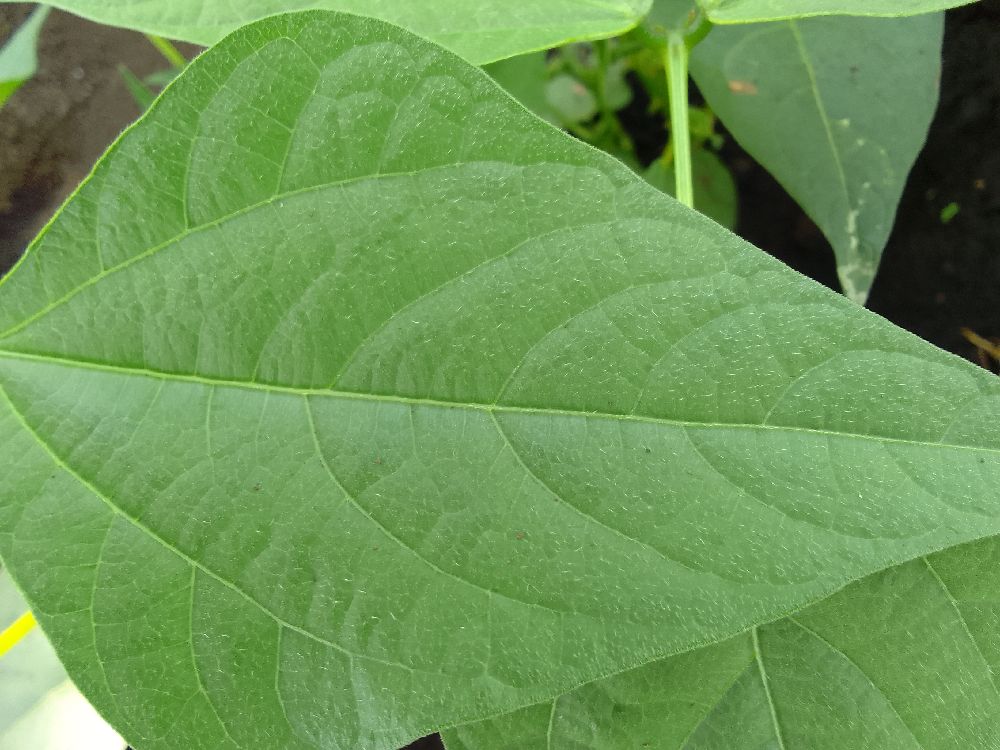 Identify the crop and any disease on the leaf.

common bean, healthy
